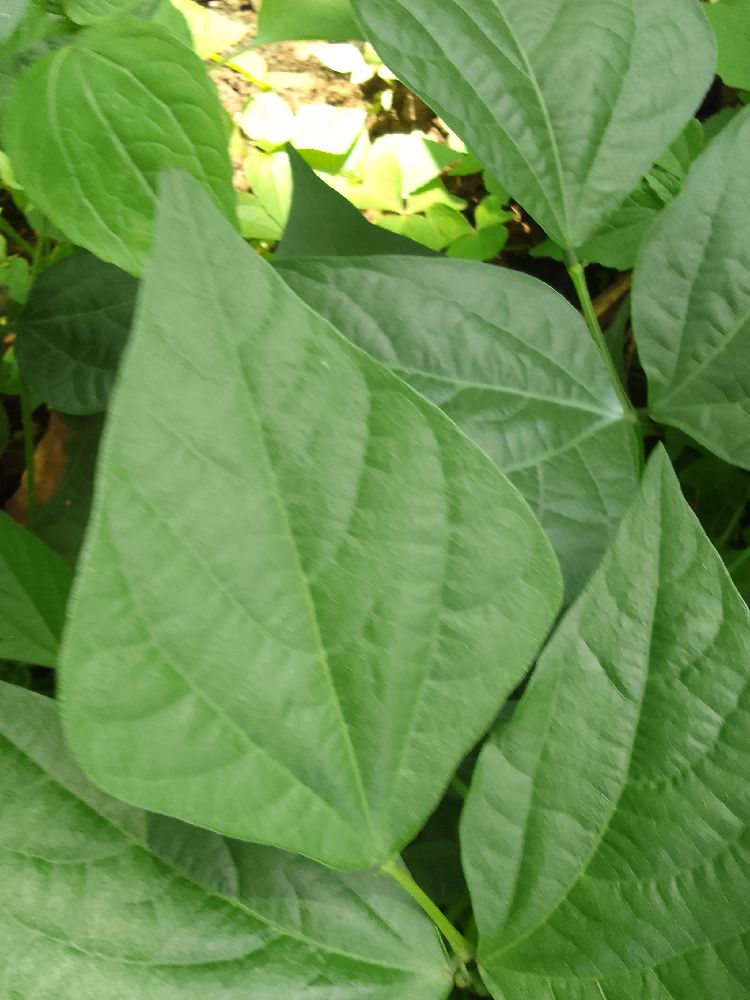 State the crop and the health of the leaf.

common bean, healthy
